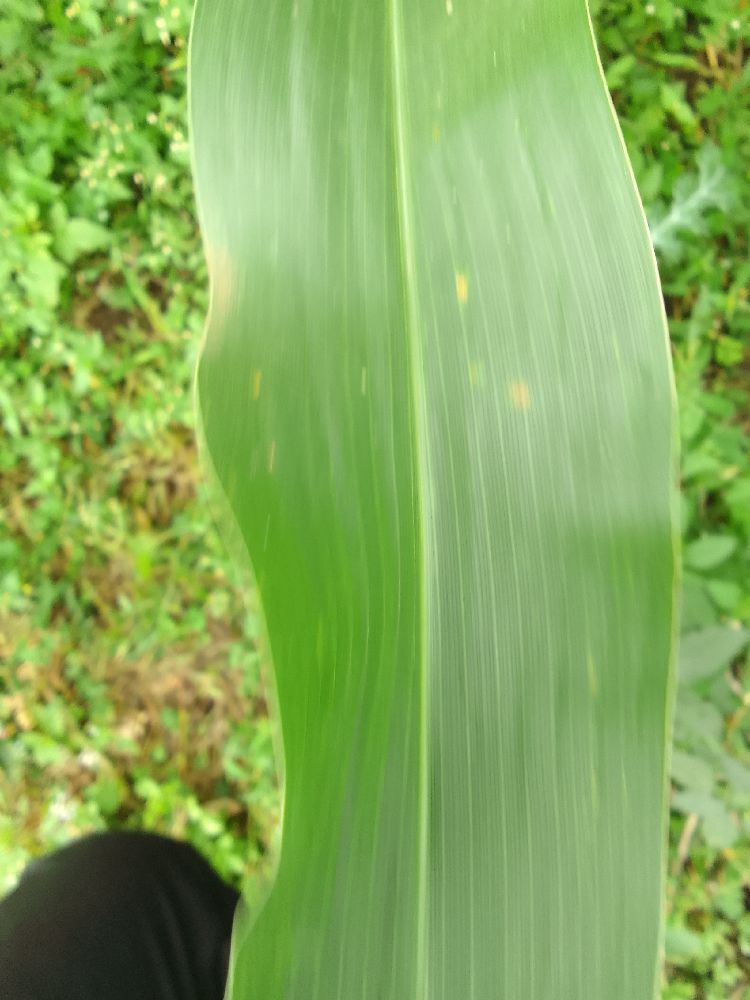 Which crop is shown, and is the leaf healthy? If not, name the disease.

maize, healthy
